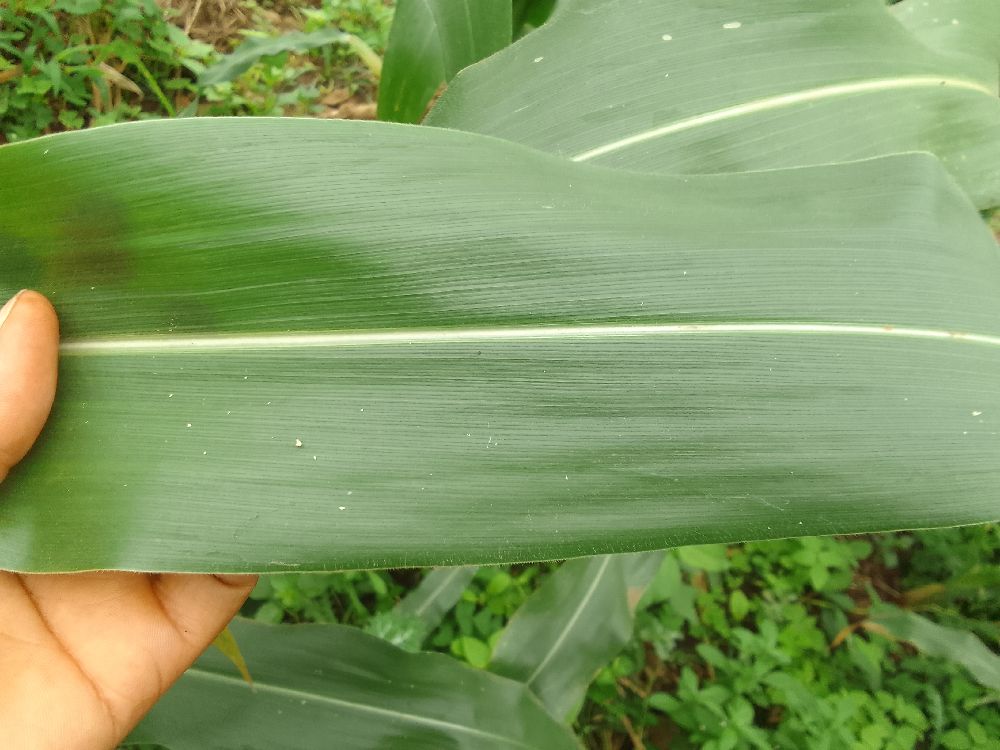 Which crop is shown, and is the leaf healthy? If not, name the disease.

maize, healthy
